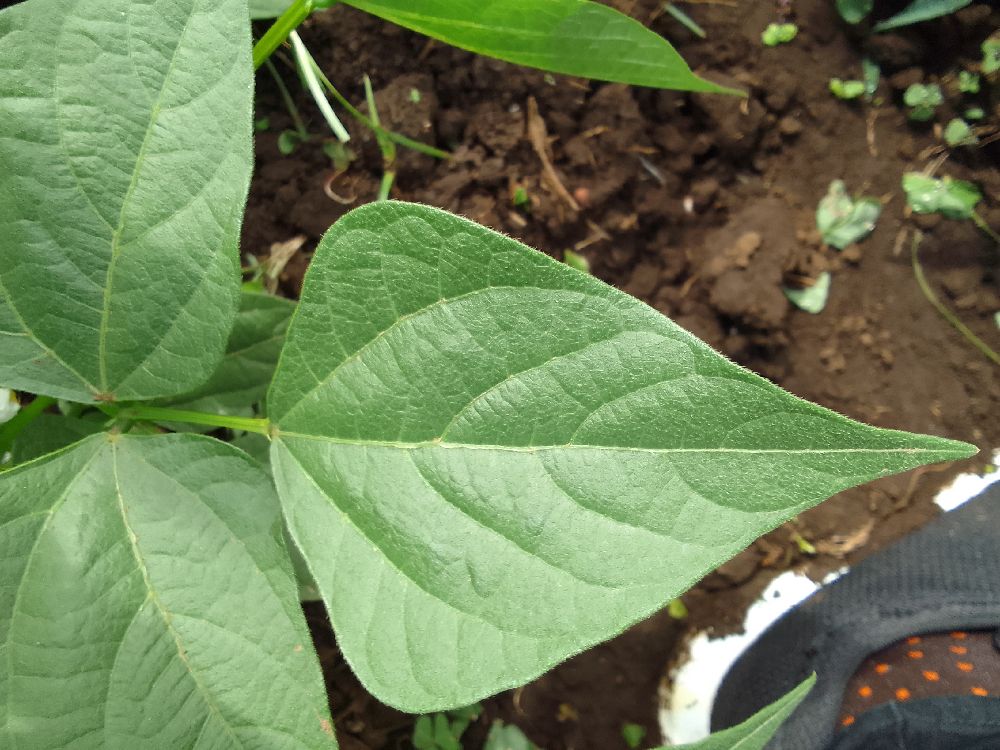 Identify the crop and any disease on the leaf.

common bean, healthy
